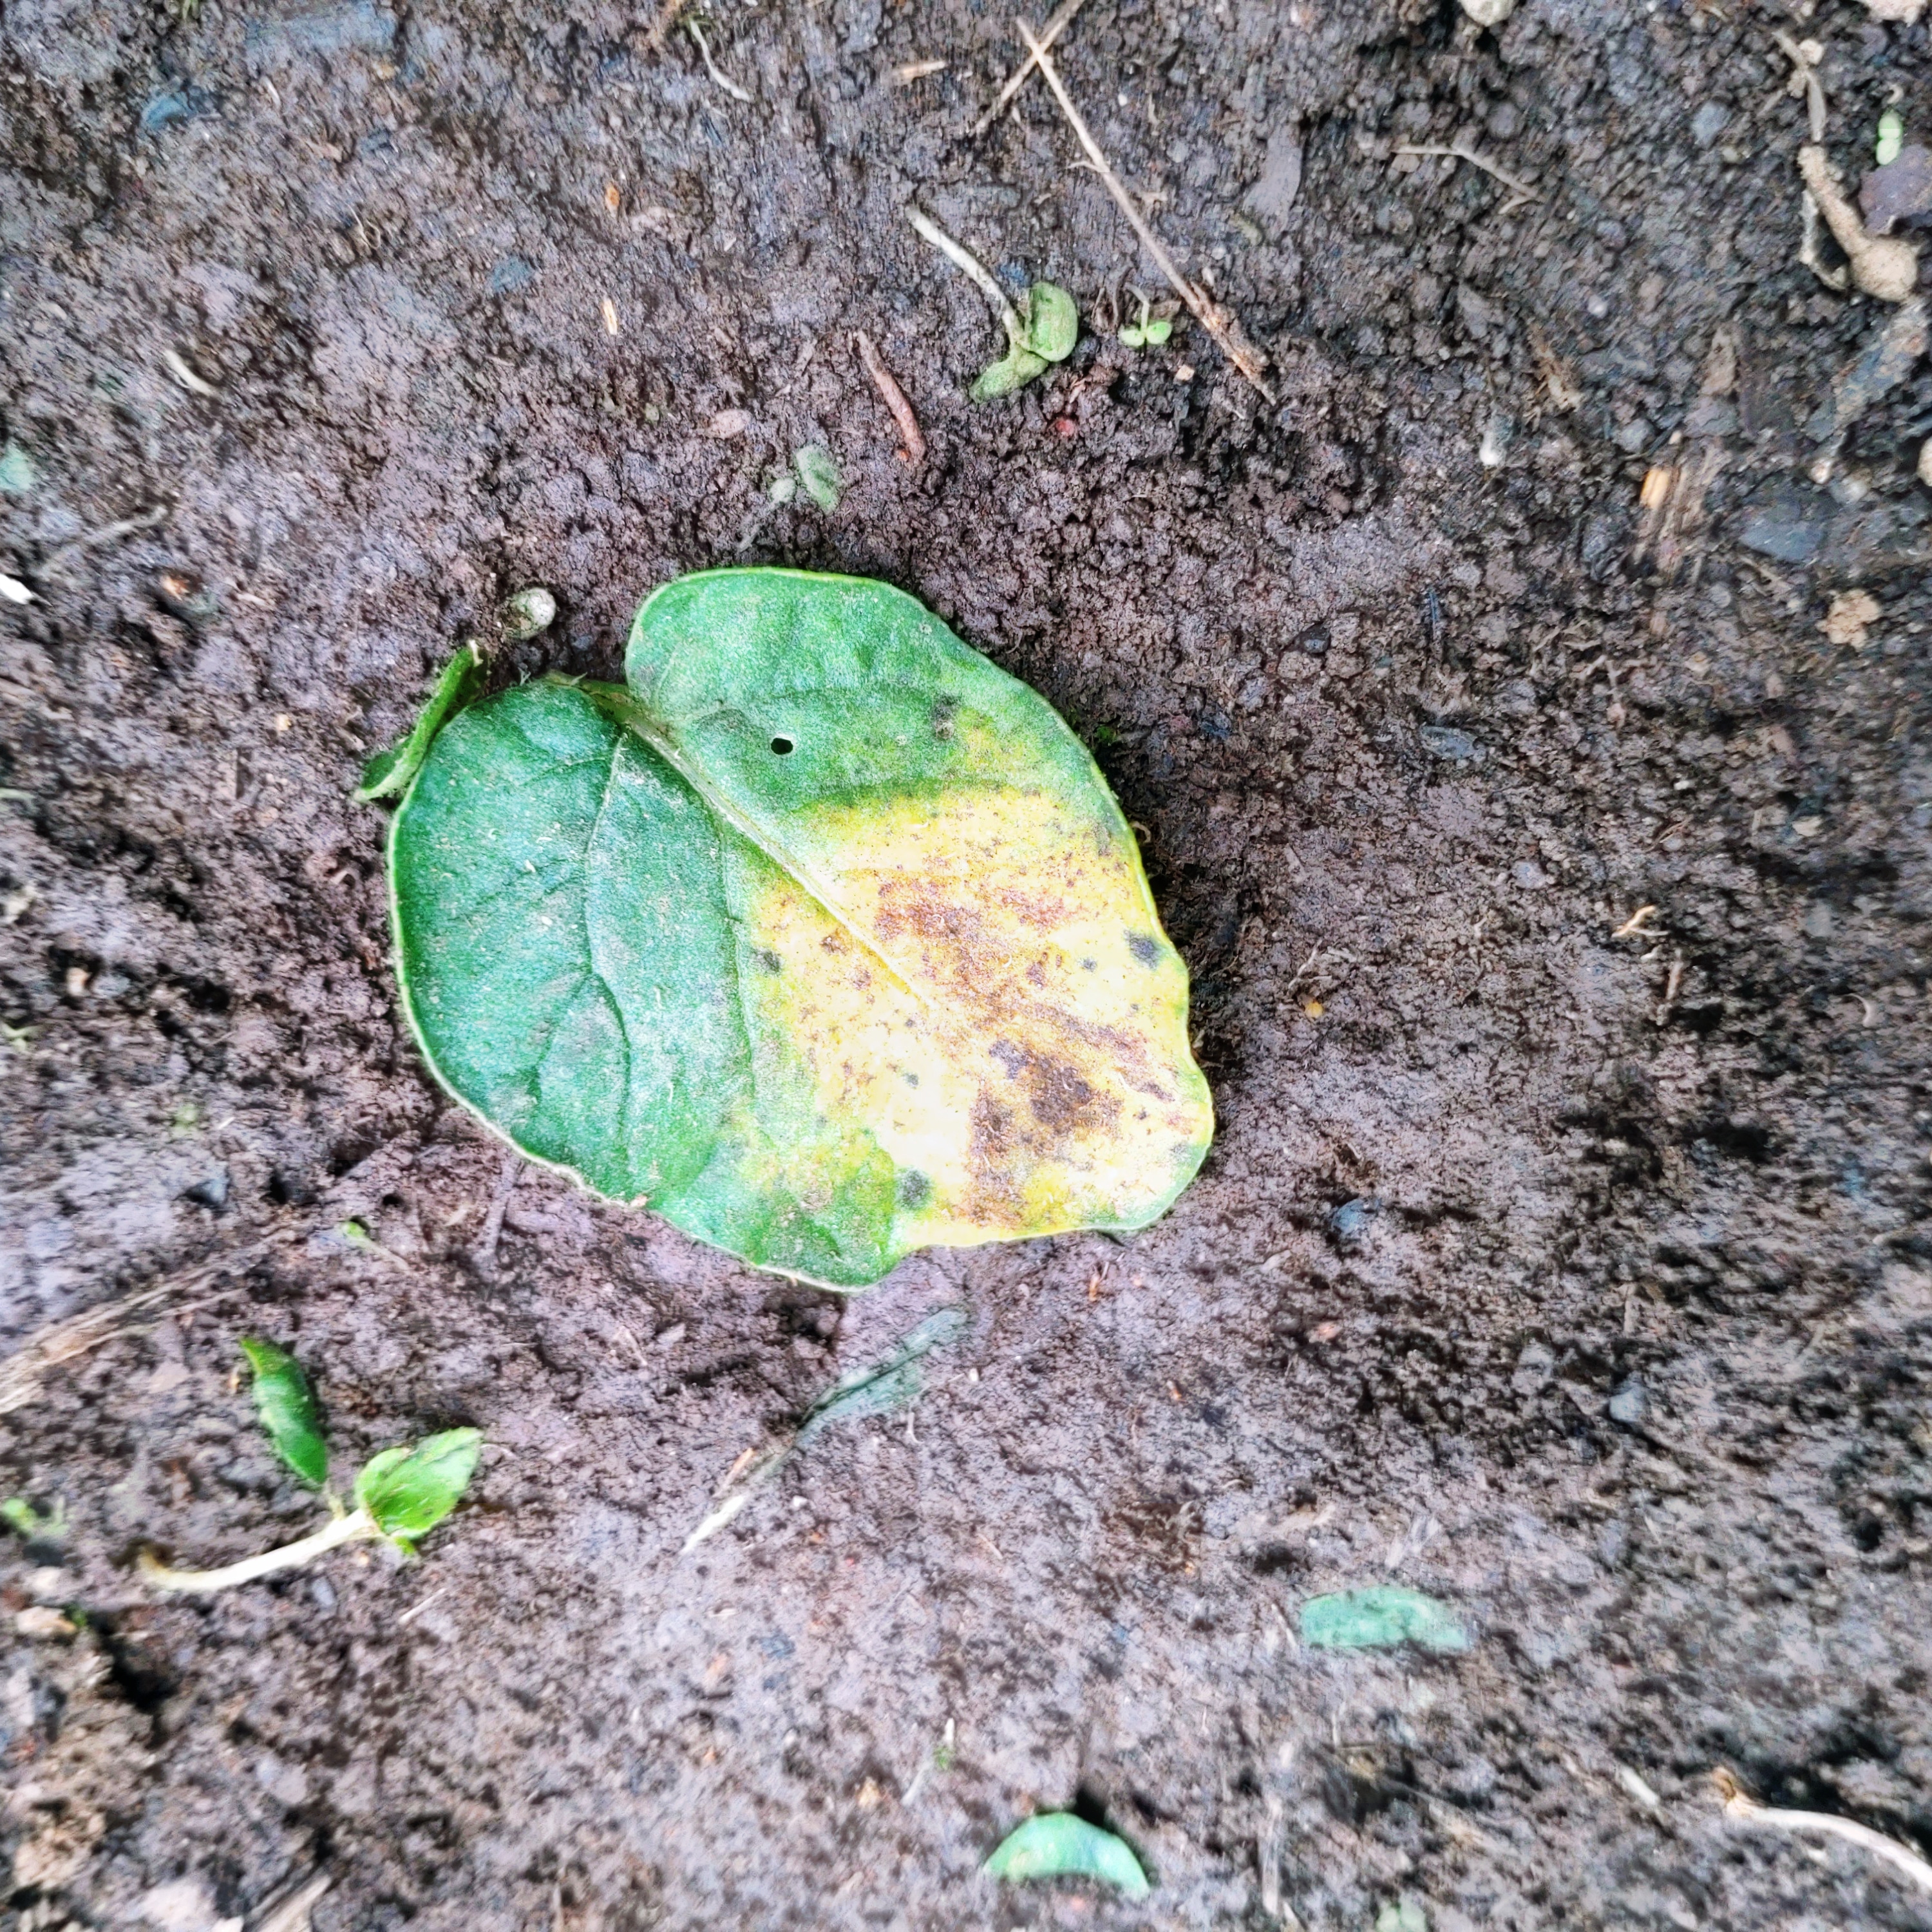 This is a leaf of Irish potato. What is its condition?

late blight
